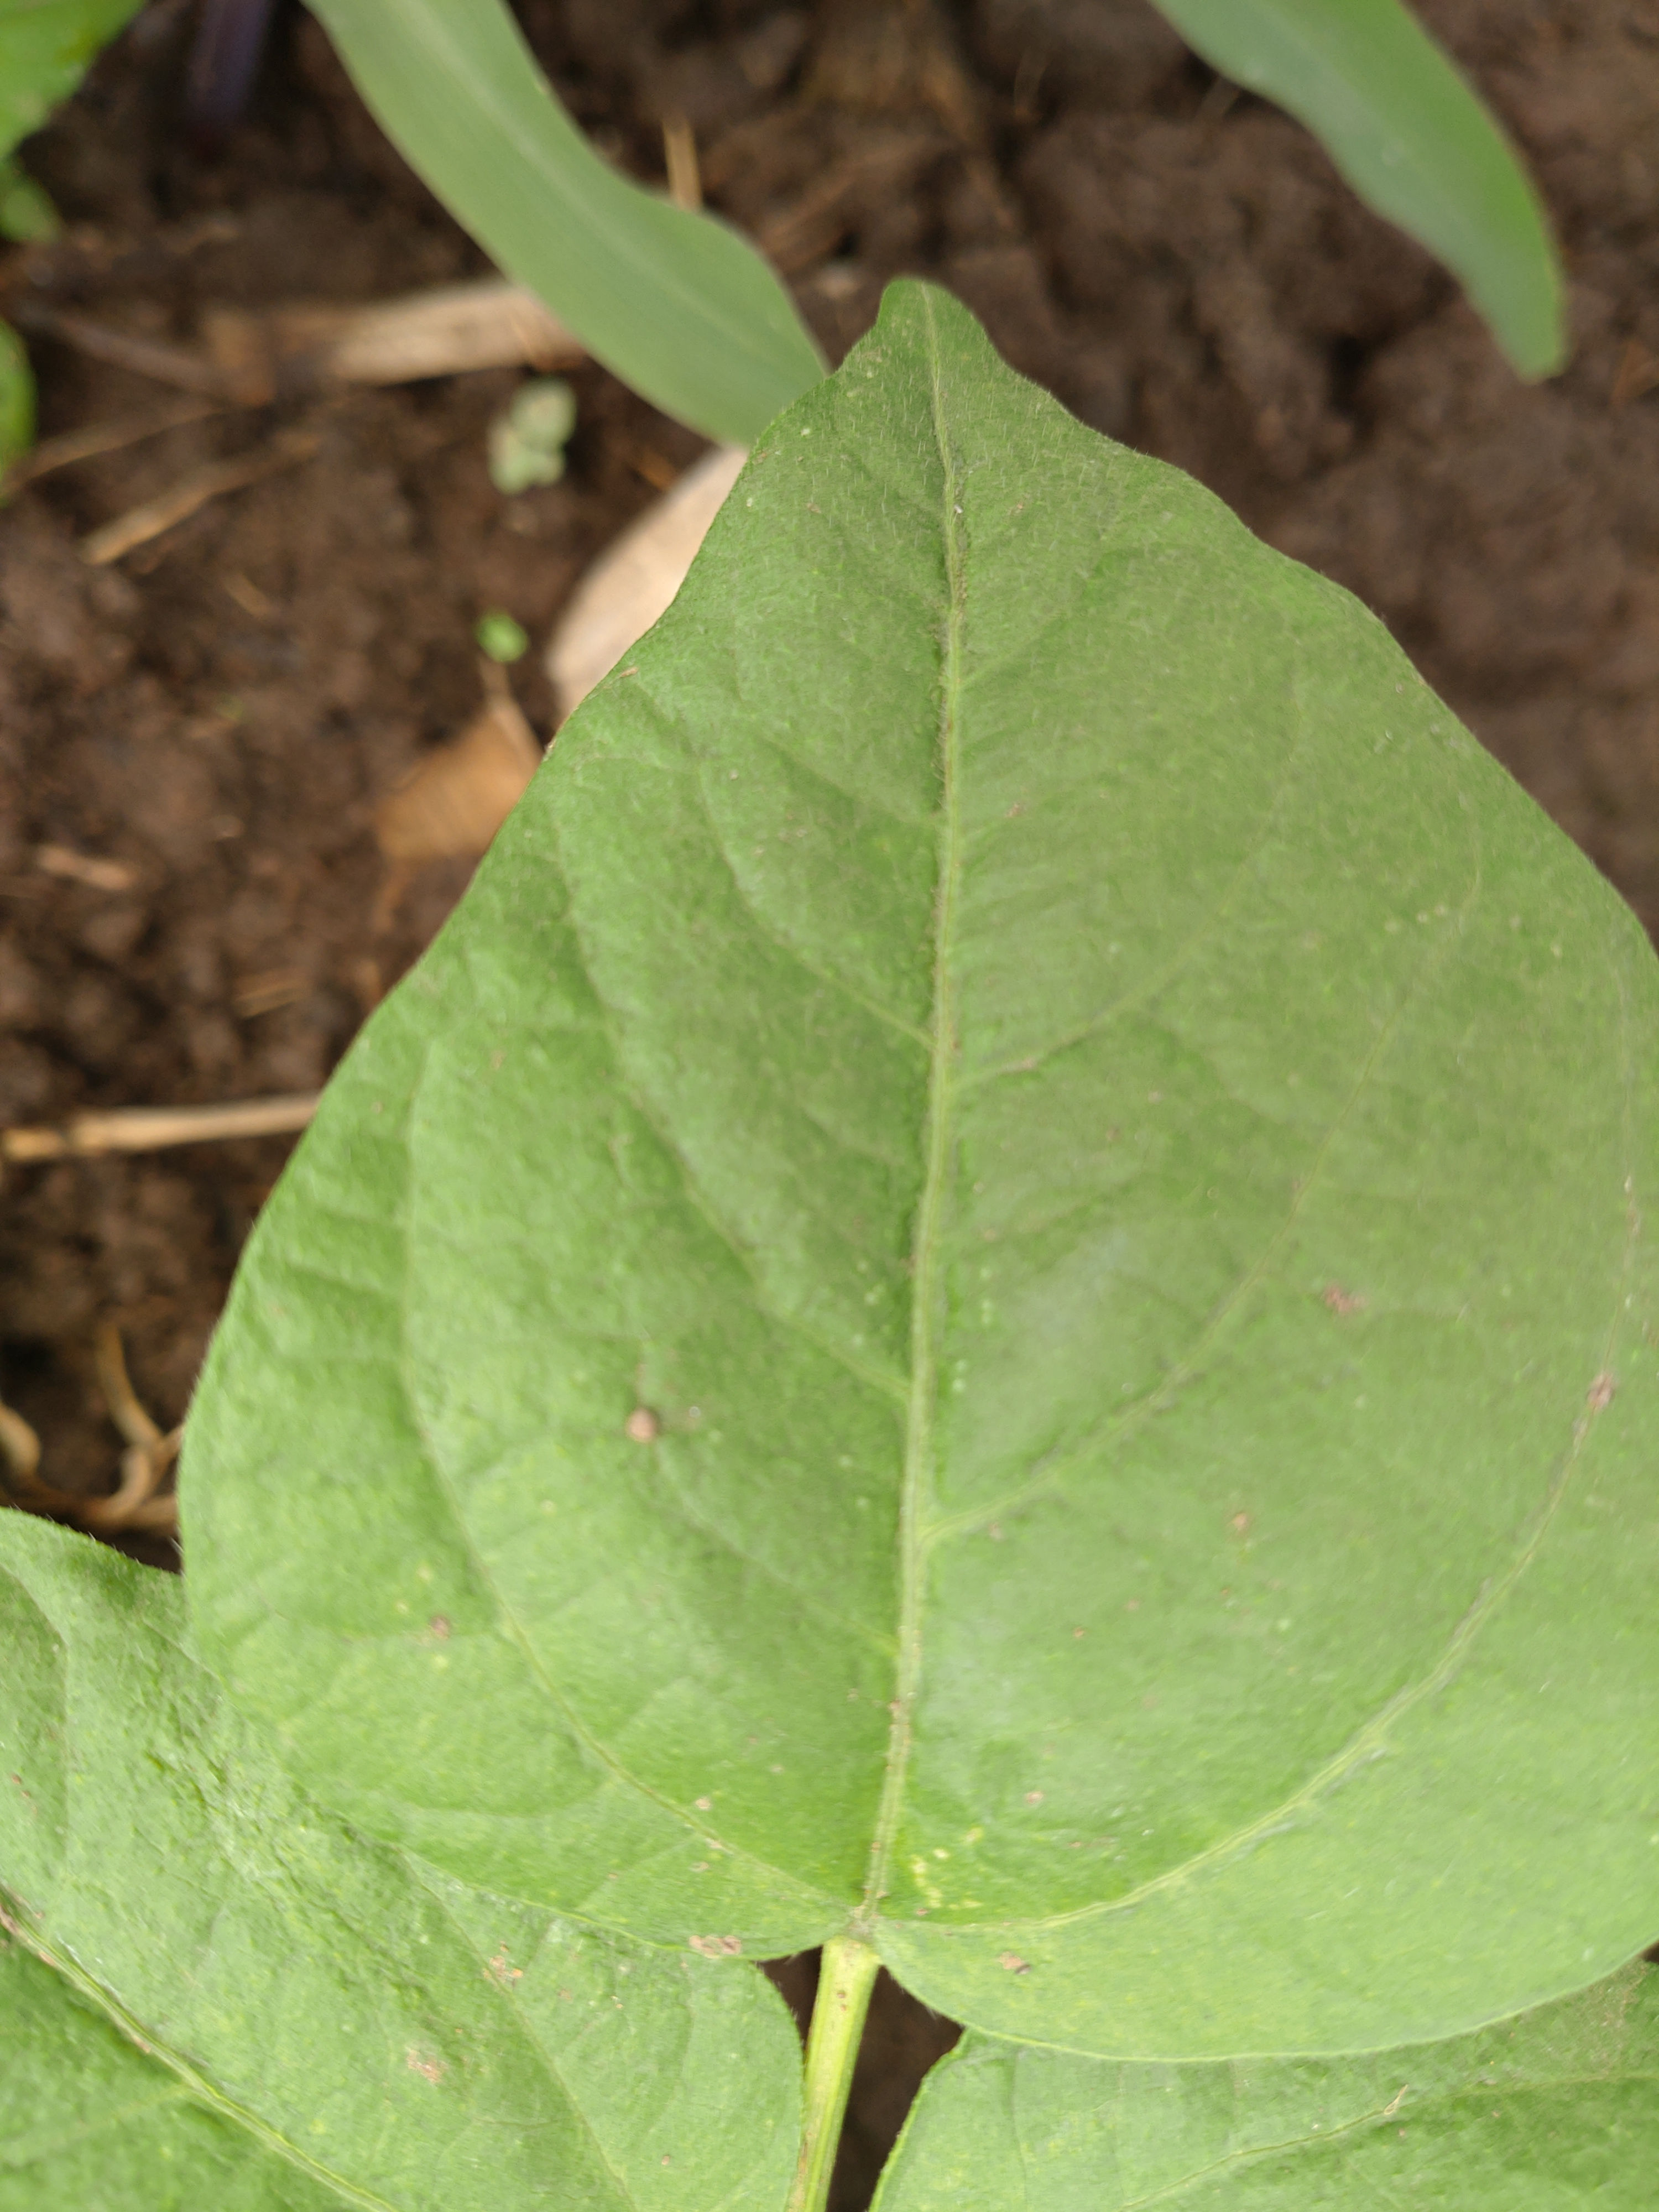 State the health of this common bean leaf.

healthy
